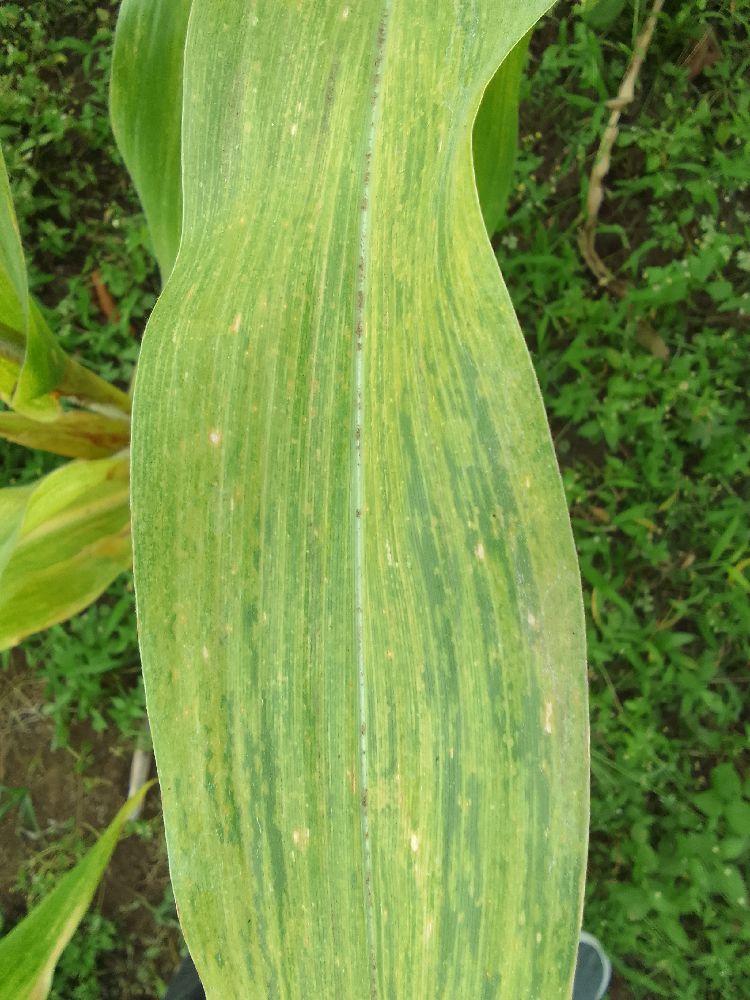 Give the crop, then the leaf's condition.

maize, maize lethal necrosis
